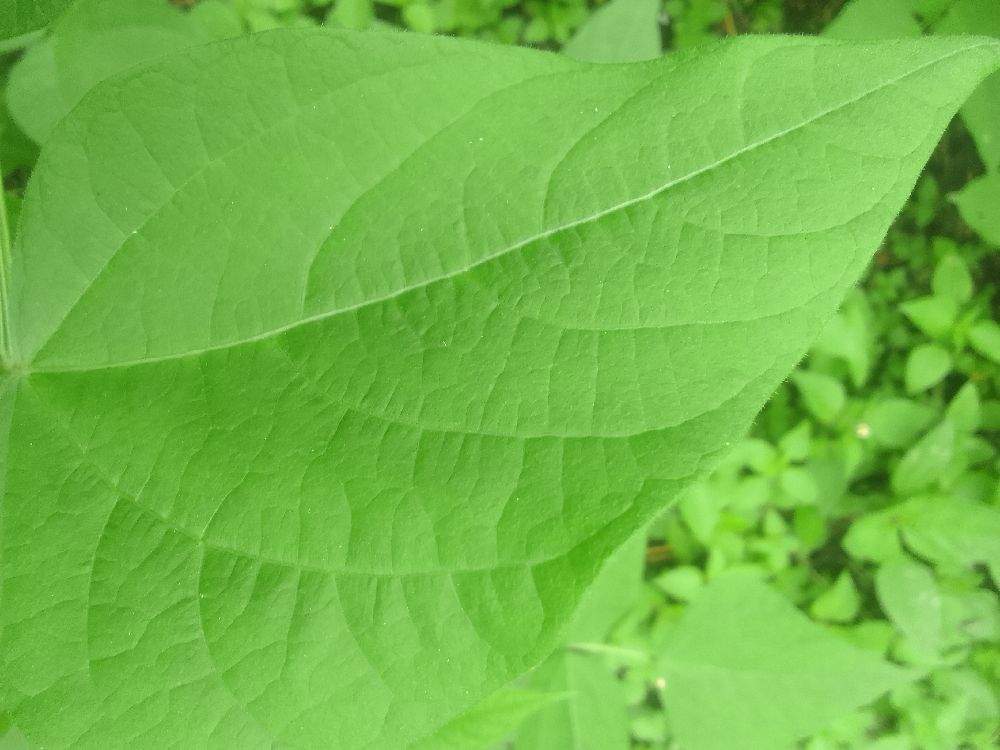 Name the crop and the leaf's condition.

common bean, healthy
